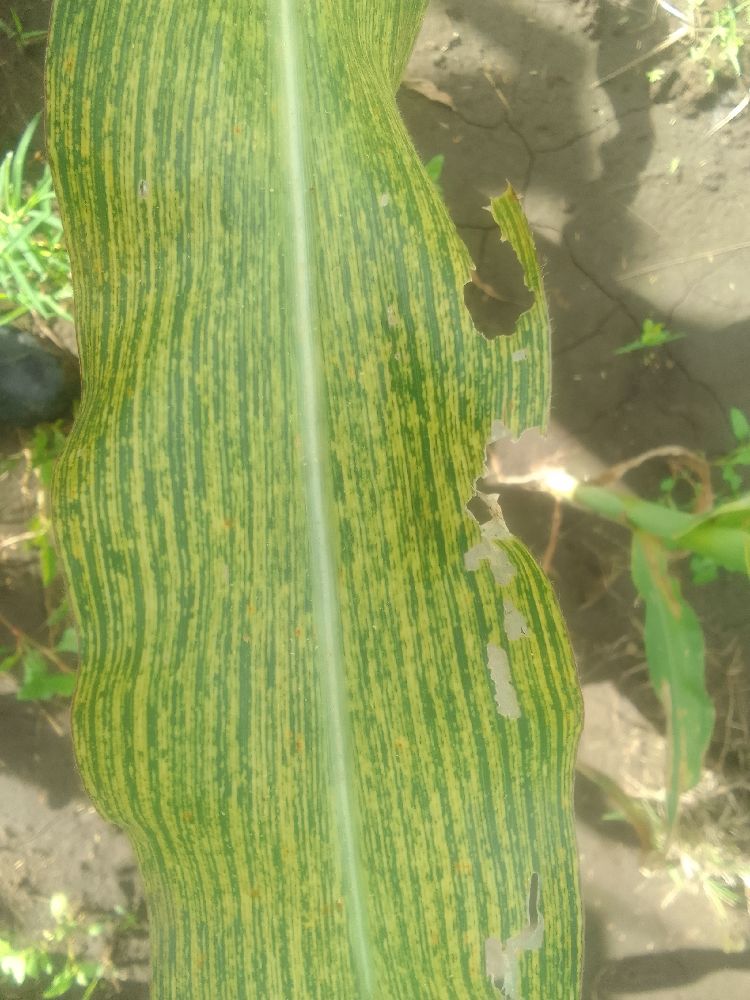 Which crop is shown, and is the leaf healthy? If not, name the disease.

maize, maize streak virus
